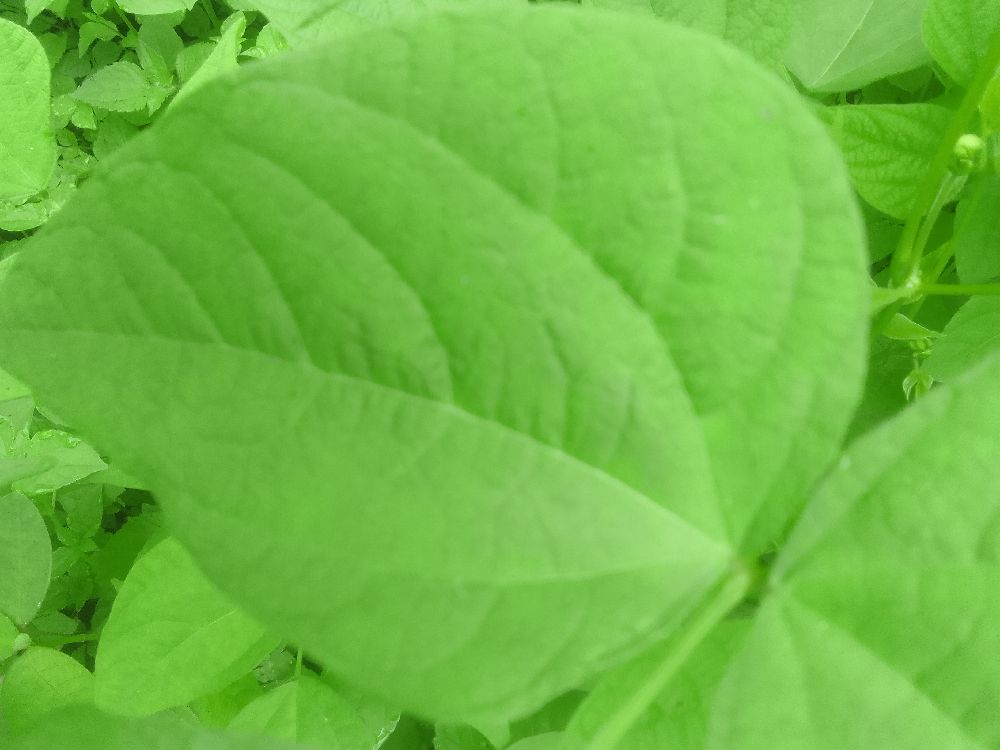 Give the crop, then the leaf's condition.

common bean, healthy
